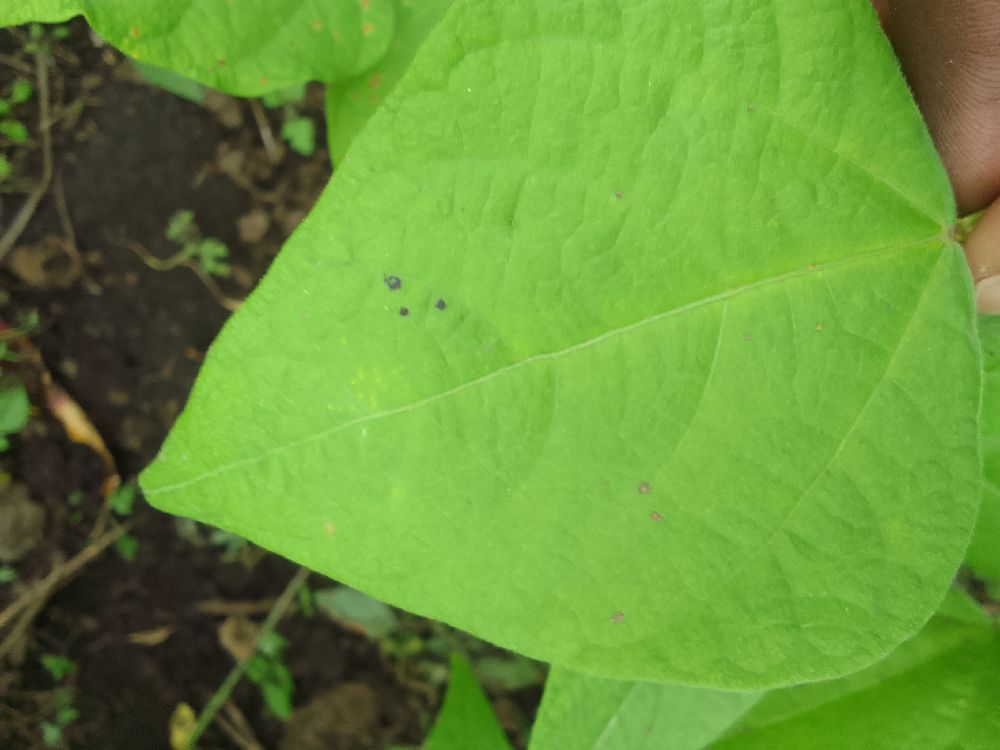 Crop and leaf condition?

common bean, healthy
